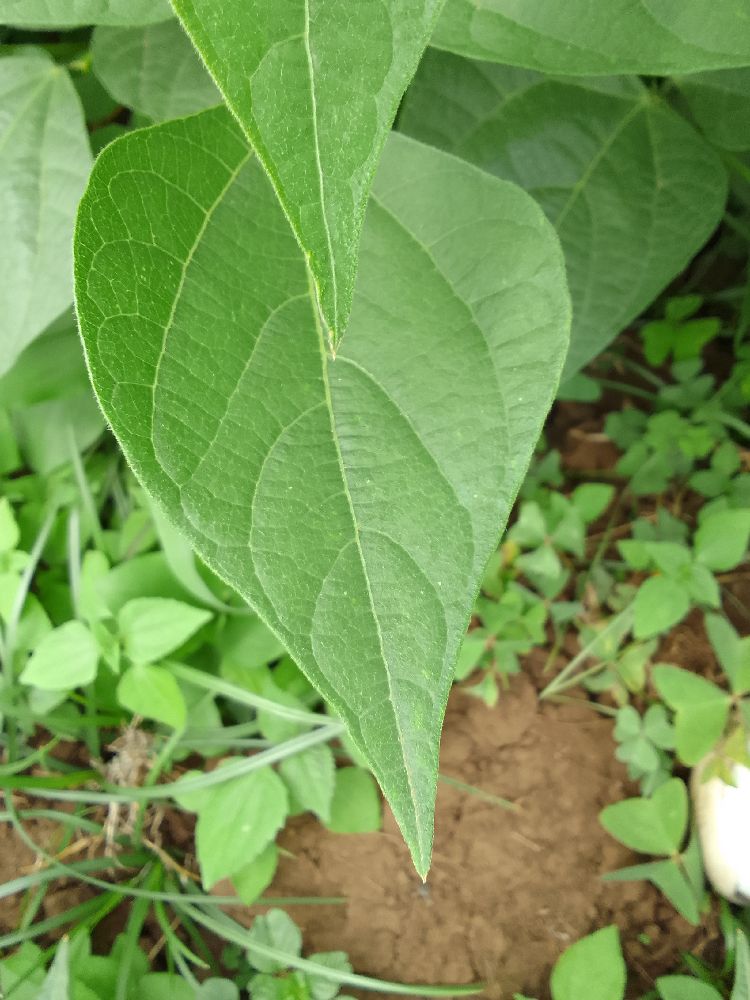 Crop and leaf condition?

common bean, healthy
